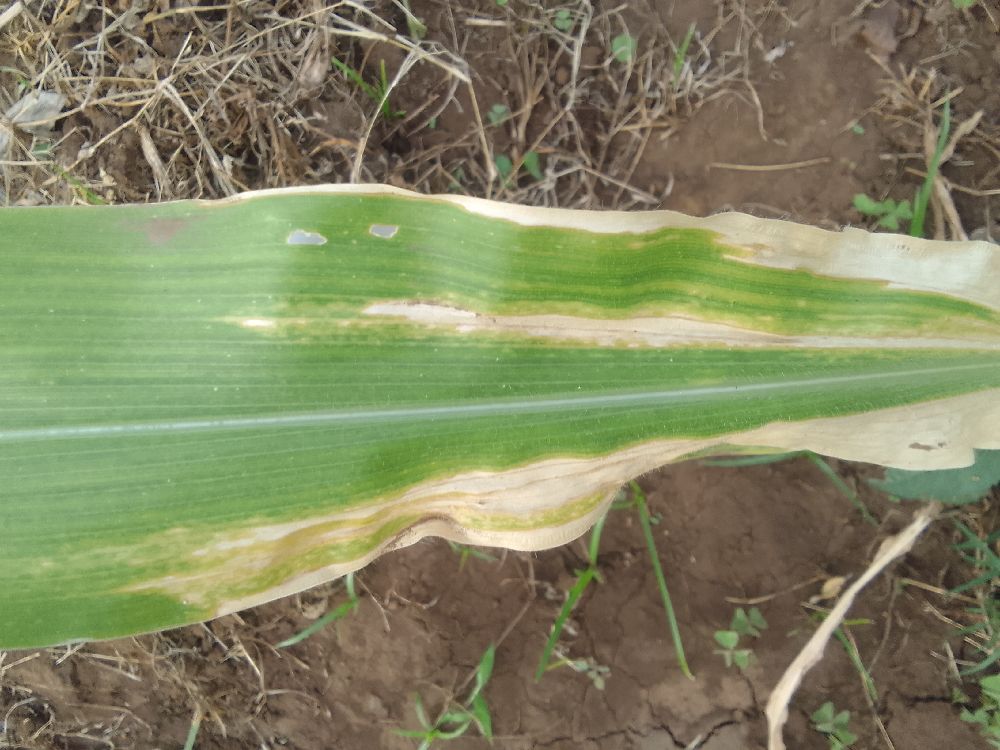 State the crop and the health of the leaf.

maize, maize lethal necrosis
